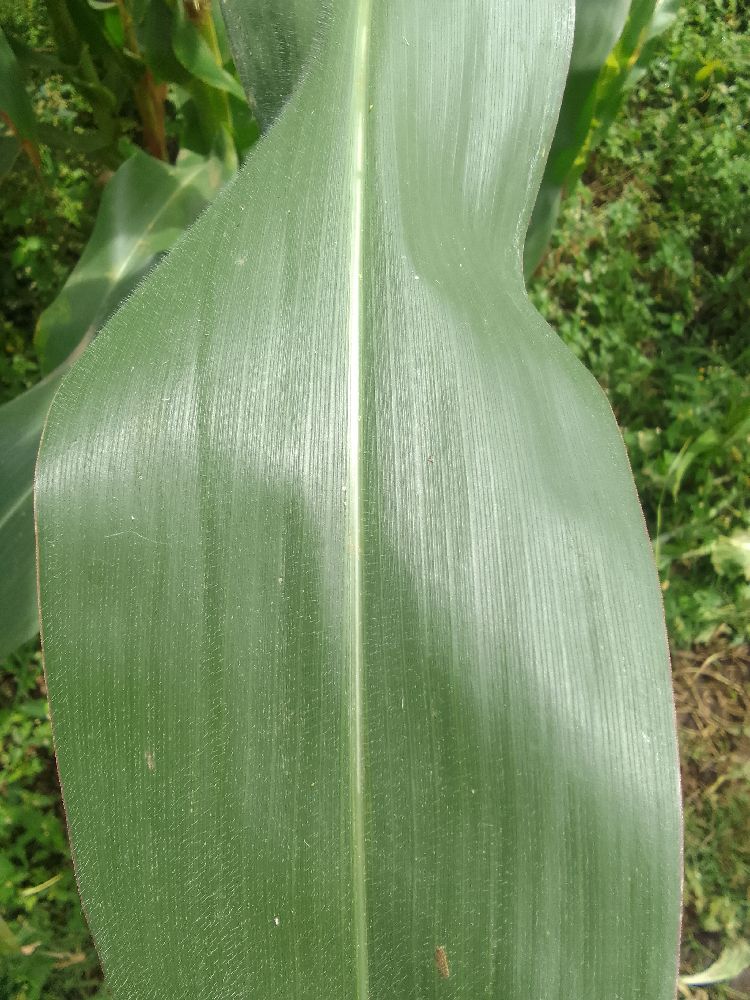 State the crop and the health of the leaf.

maize, healthy
